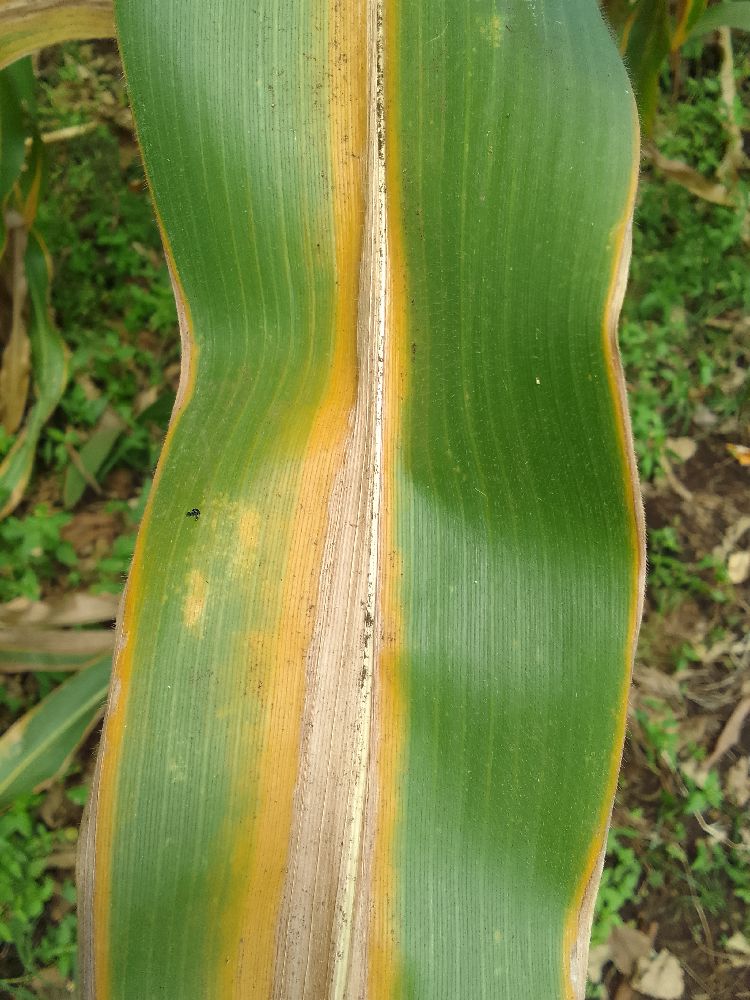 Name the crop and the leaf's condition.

maize, maize lethal necrosis
